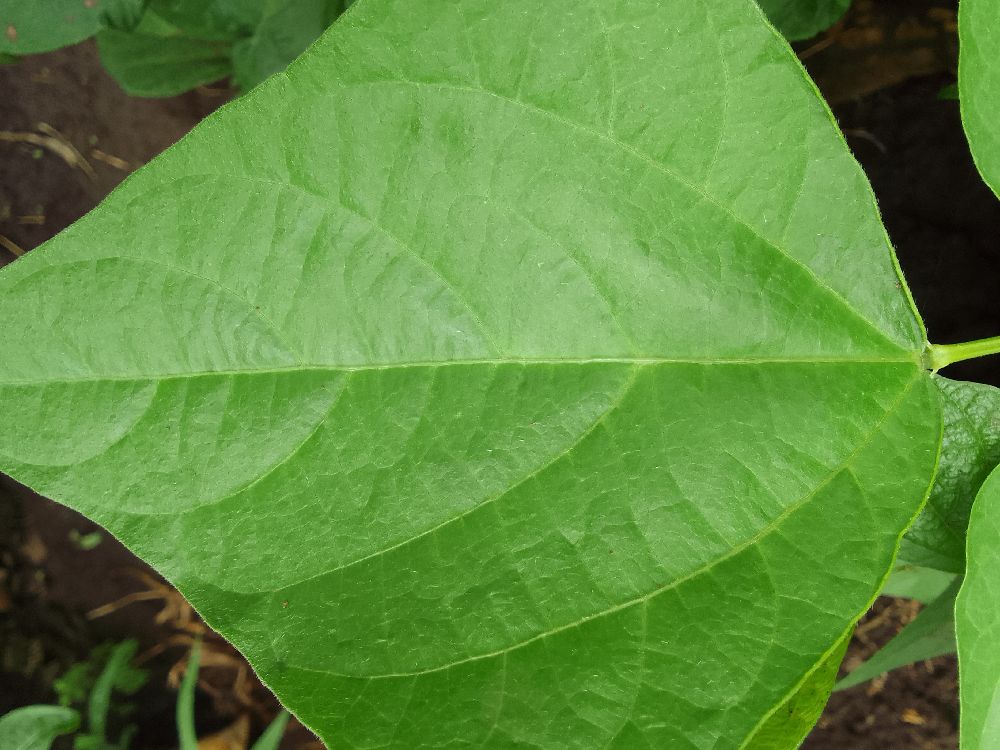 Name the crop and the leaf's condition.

common bean, healthy
